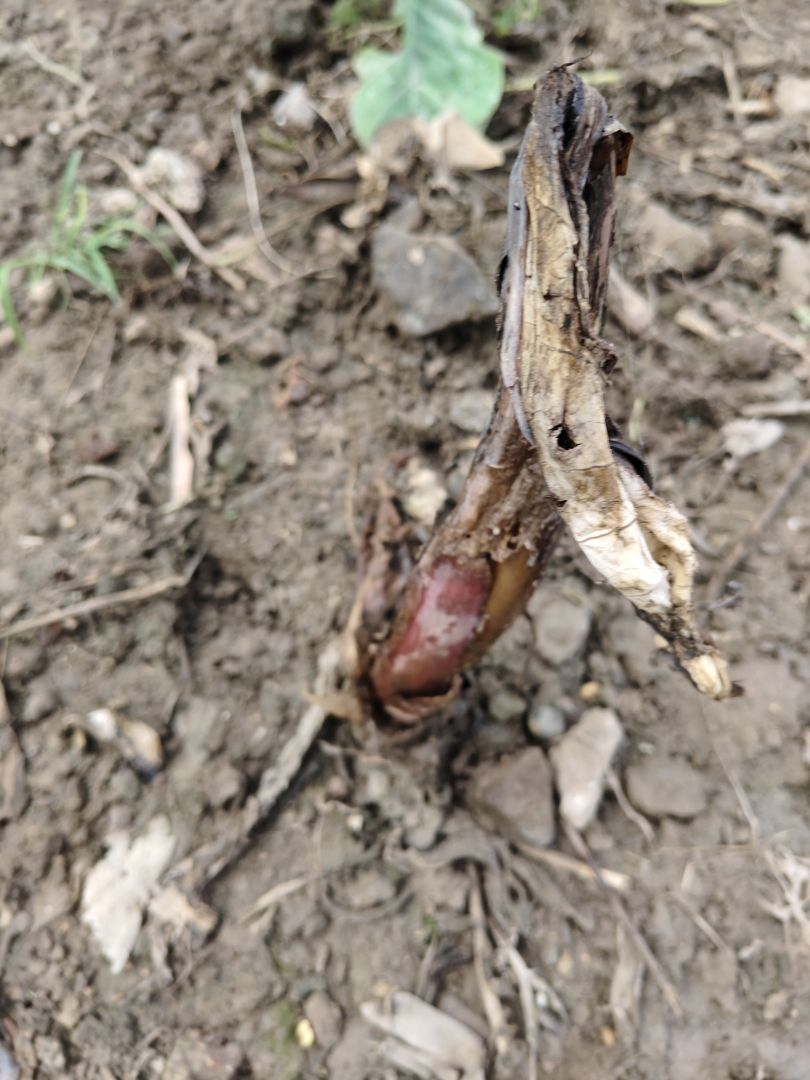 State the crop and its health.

taro, root rot
